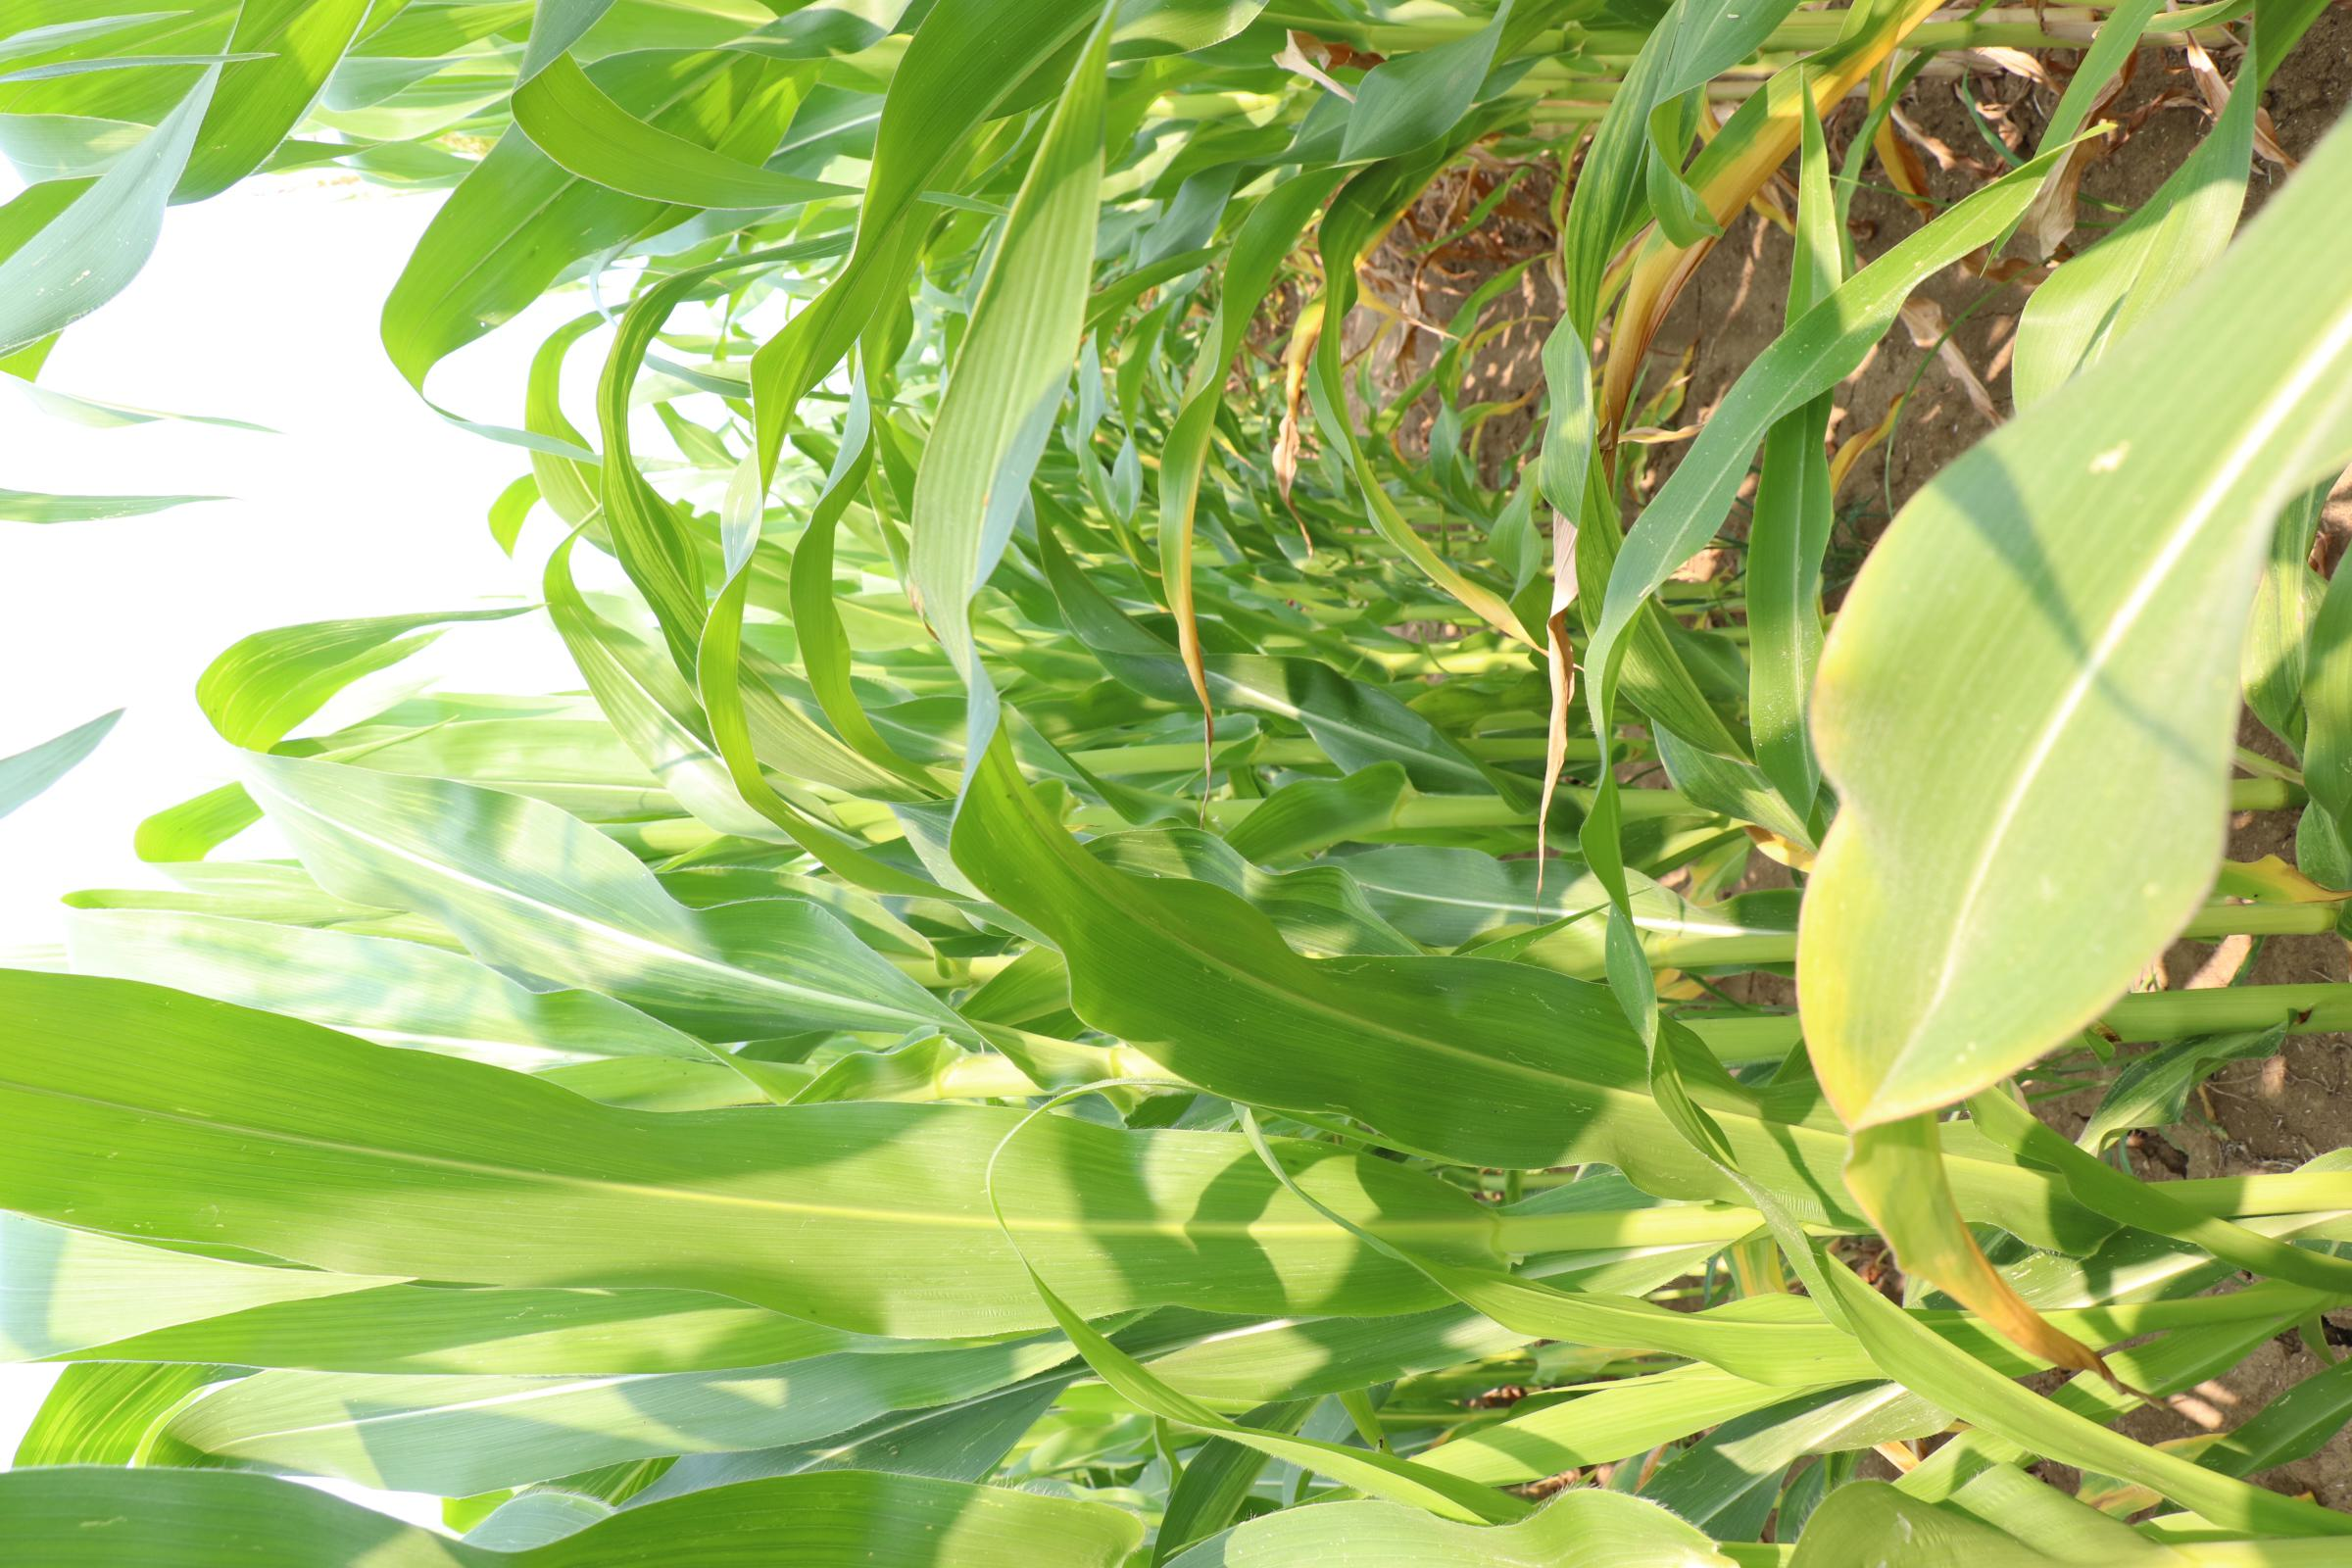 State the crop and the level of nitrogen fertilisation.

maize, no added nitrogen
